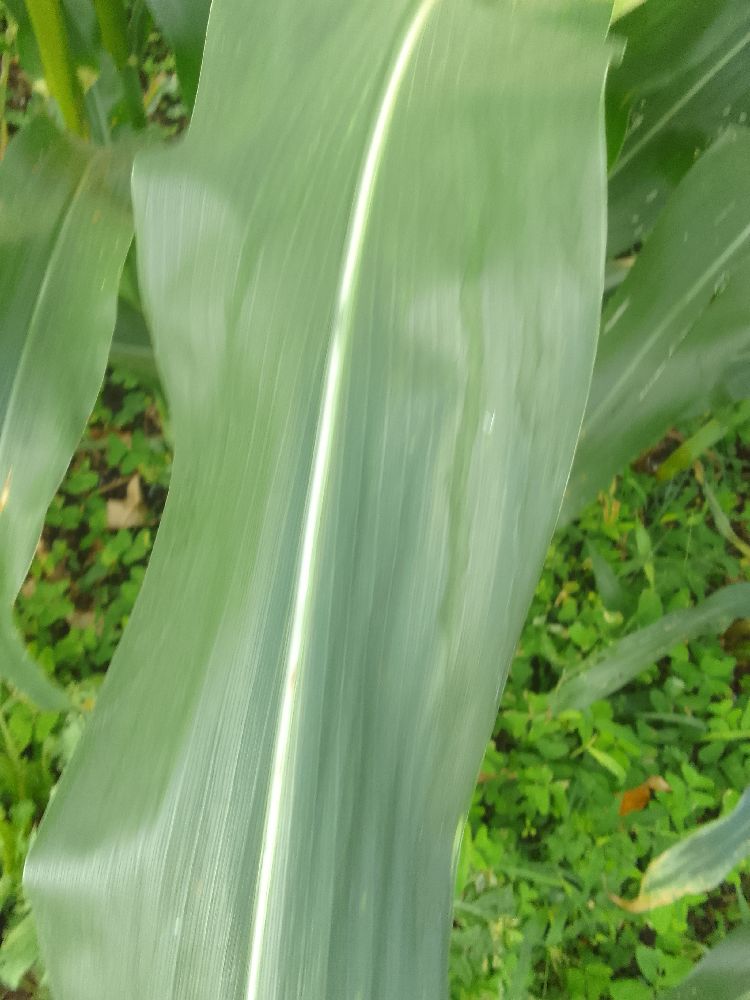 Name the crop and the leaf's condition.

maize, healthy
